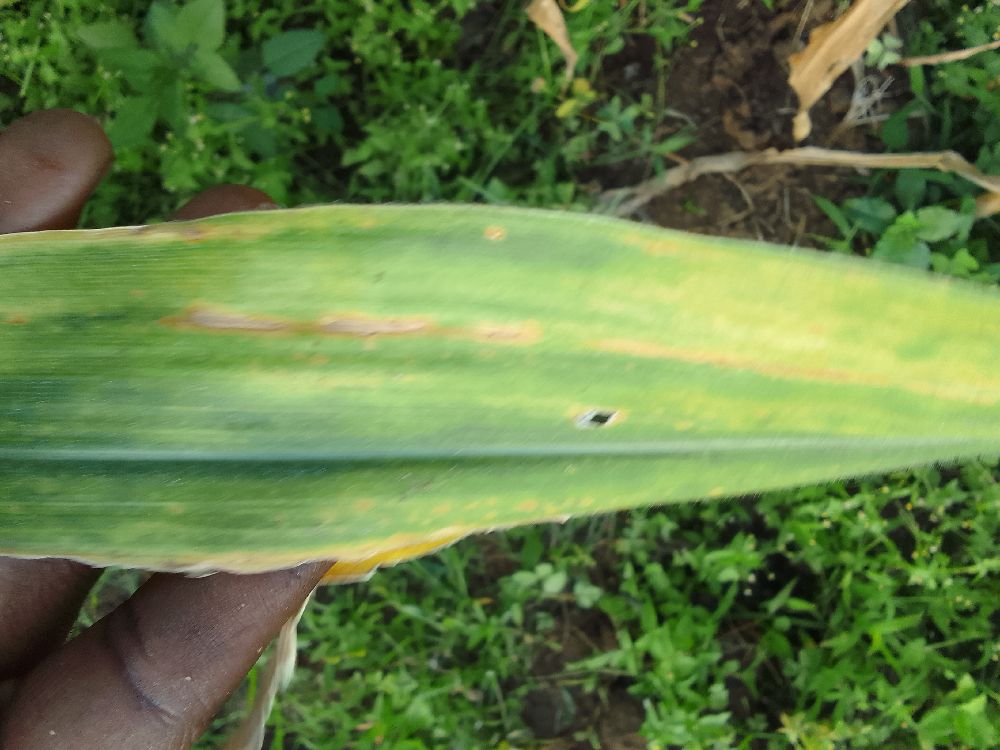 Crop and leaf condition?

maize, maize lethal necrosis
